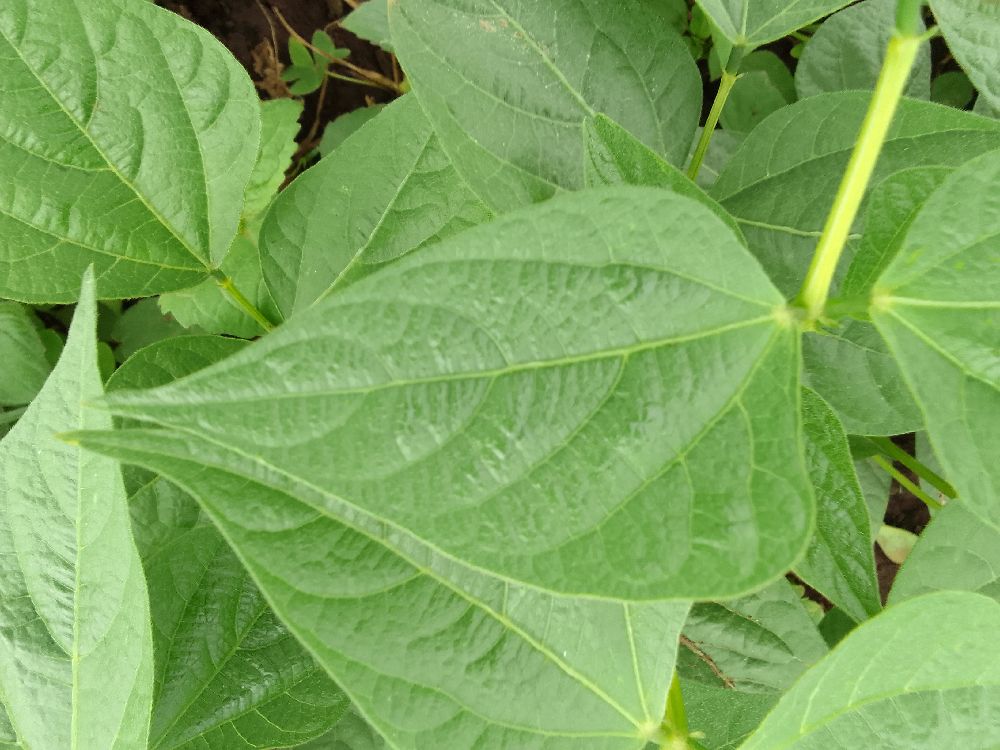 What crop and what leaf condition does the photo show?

common bean, healthy
